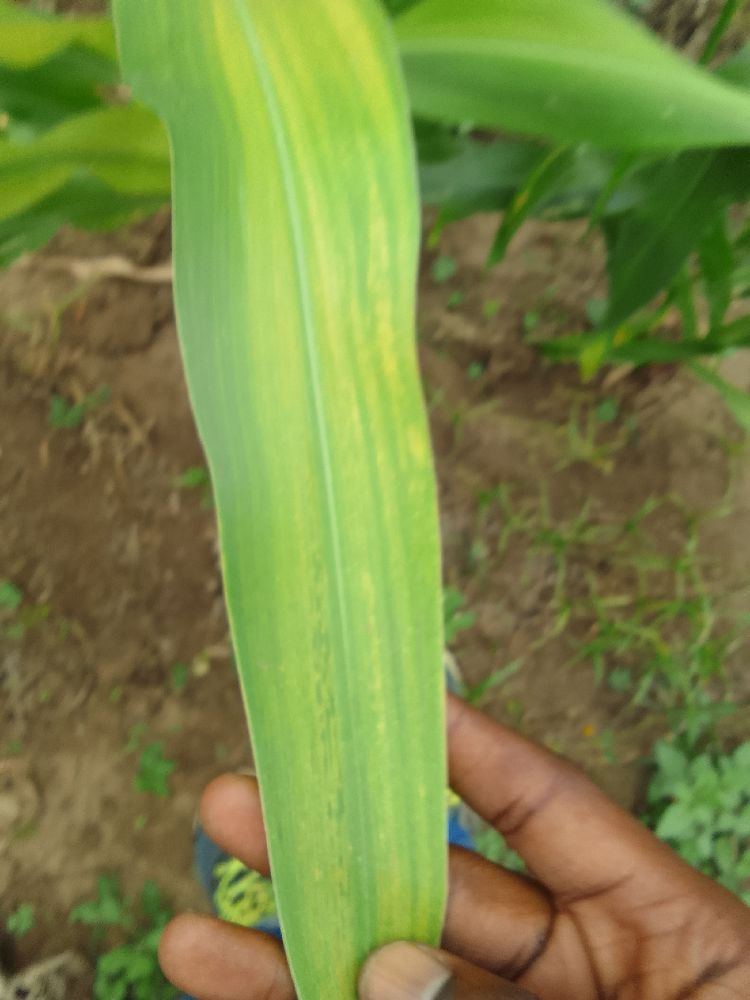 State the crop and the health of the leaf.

maize, maize lethal necrosis
